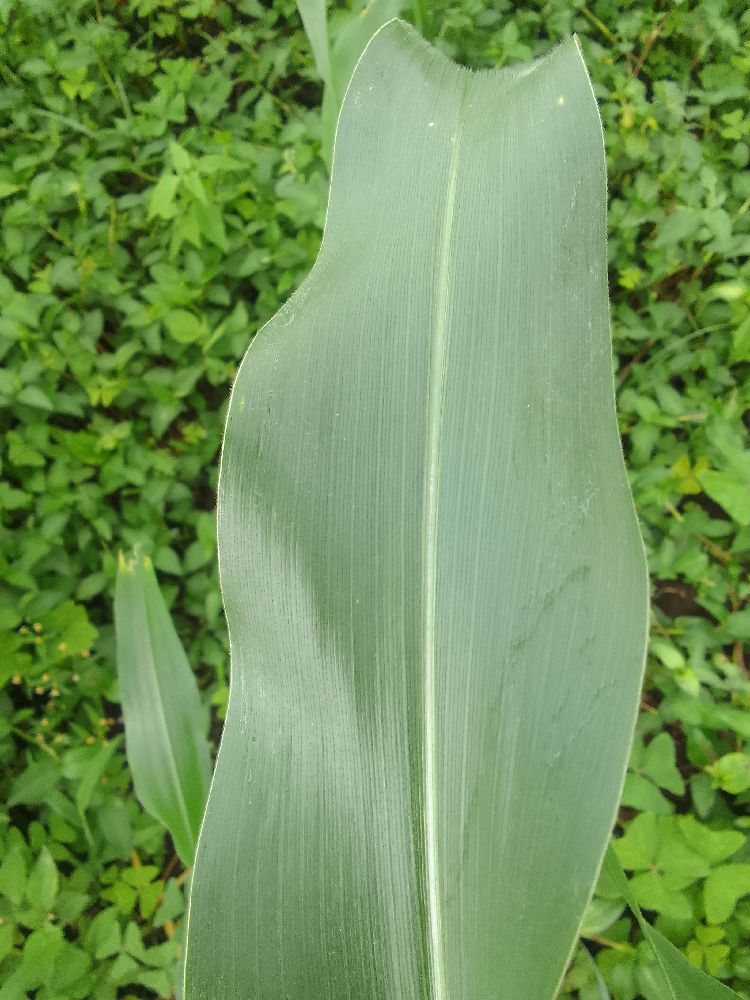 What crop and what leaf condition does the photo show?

maize, healthy
